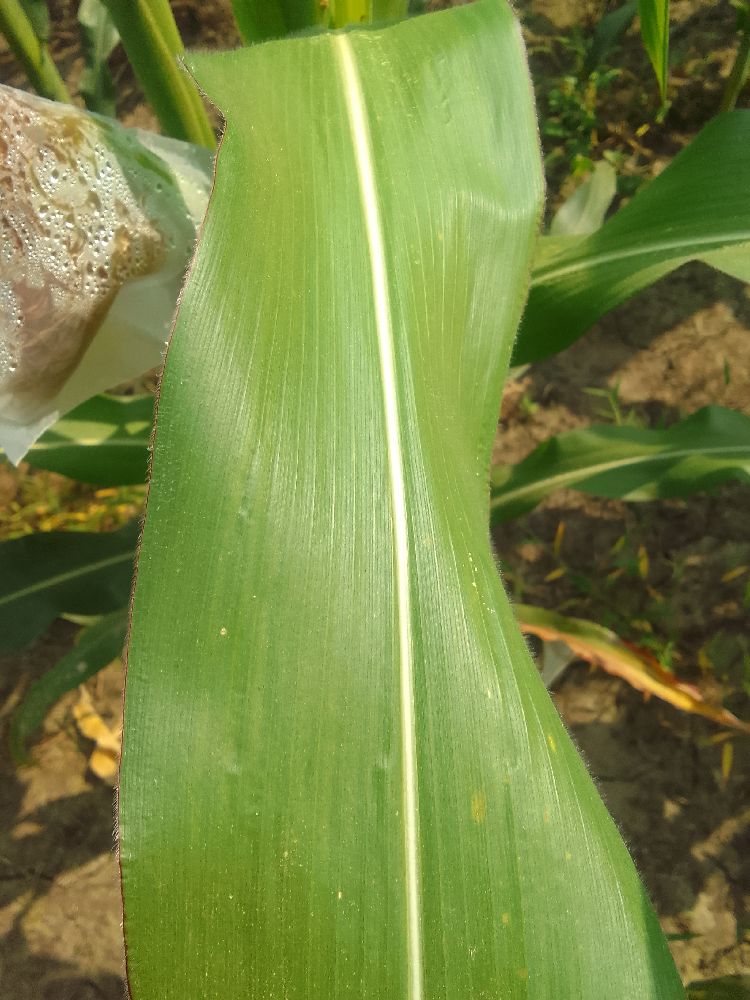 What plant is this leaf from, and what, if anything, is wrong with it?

maize, healthy
